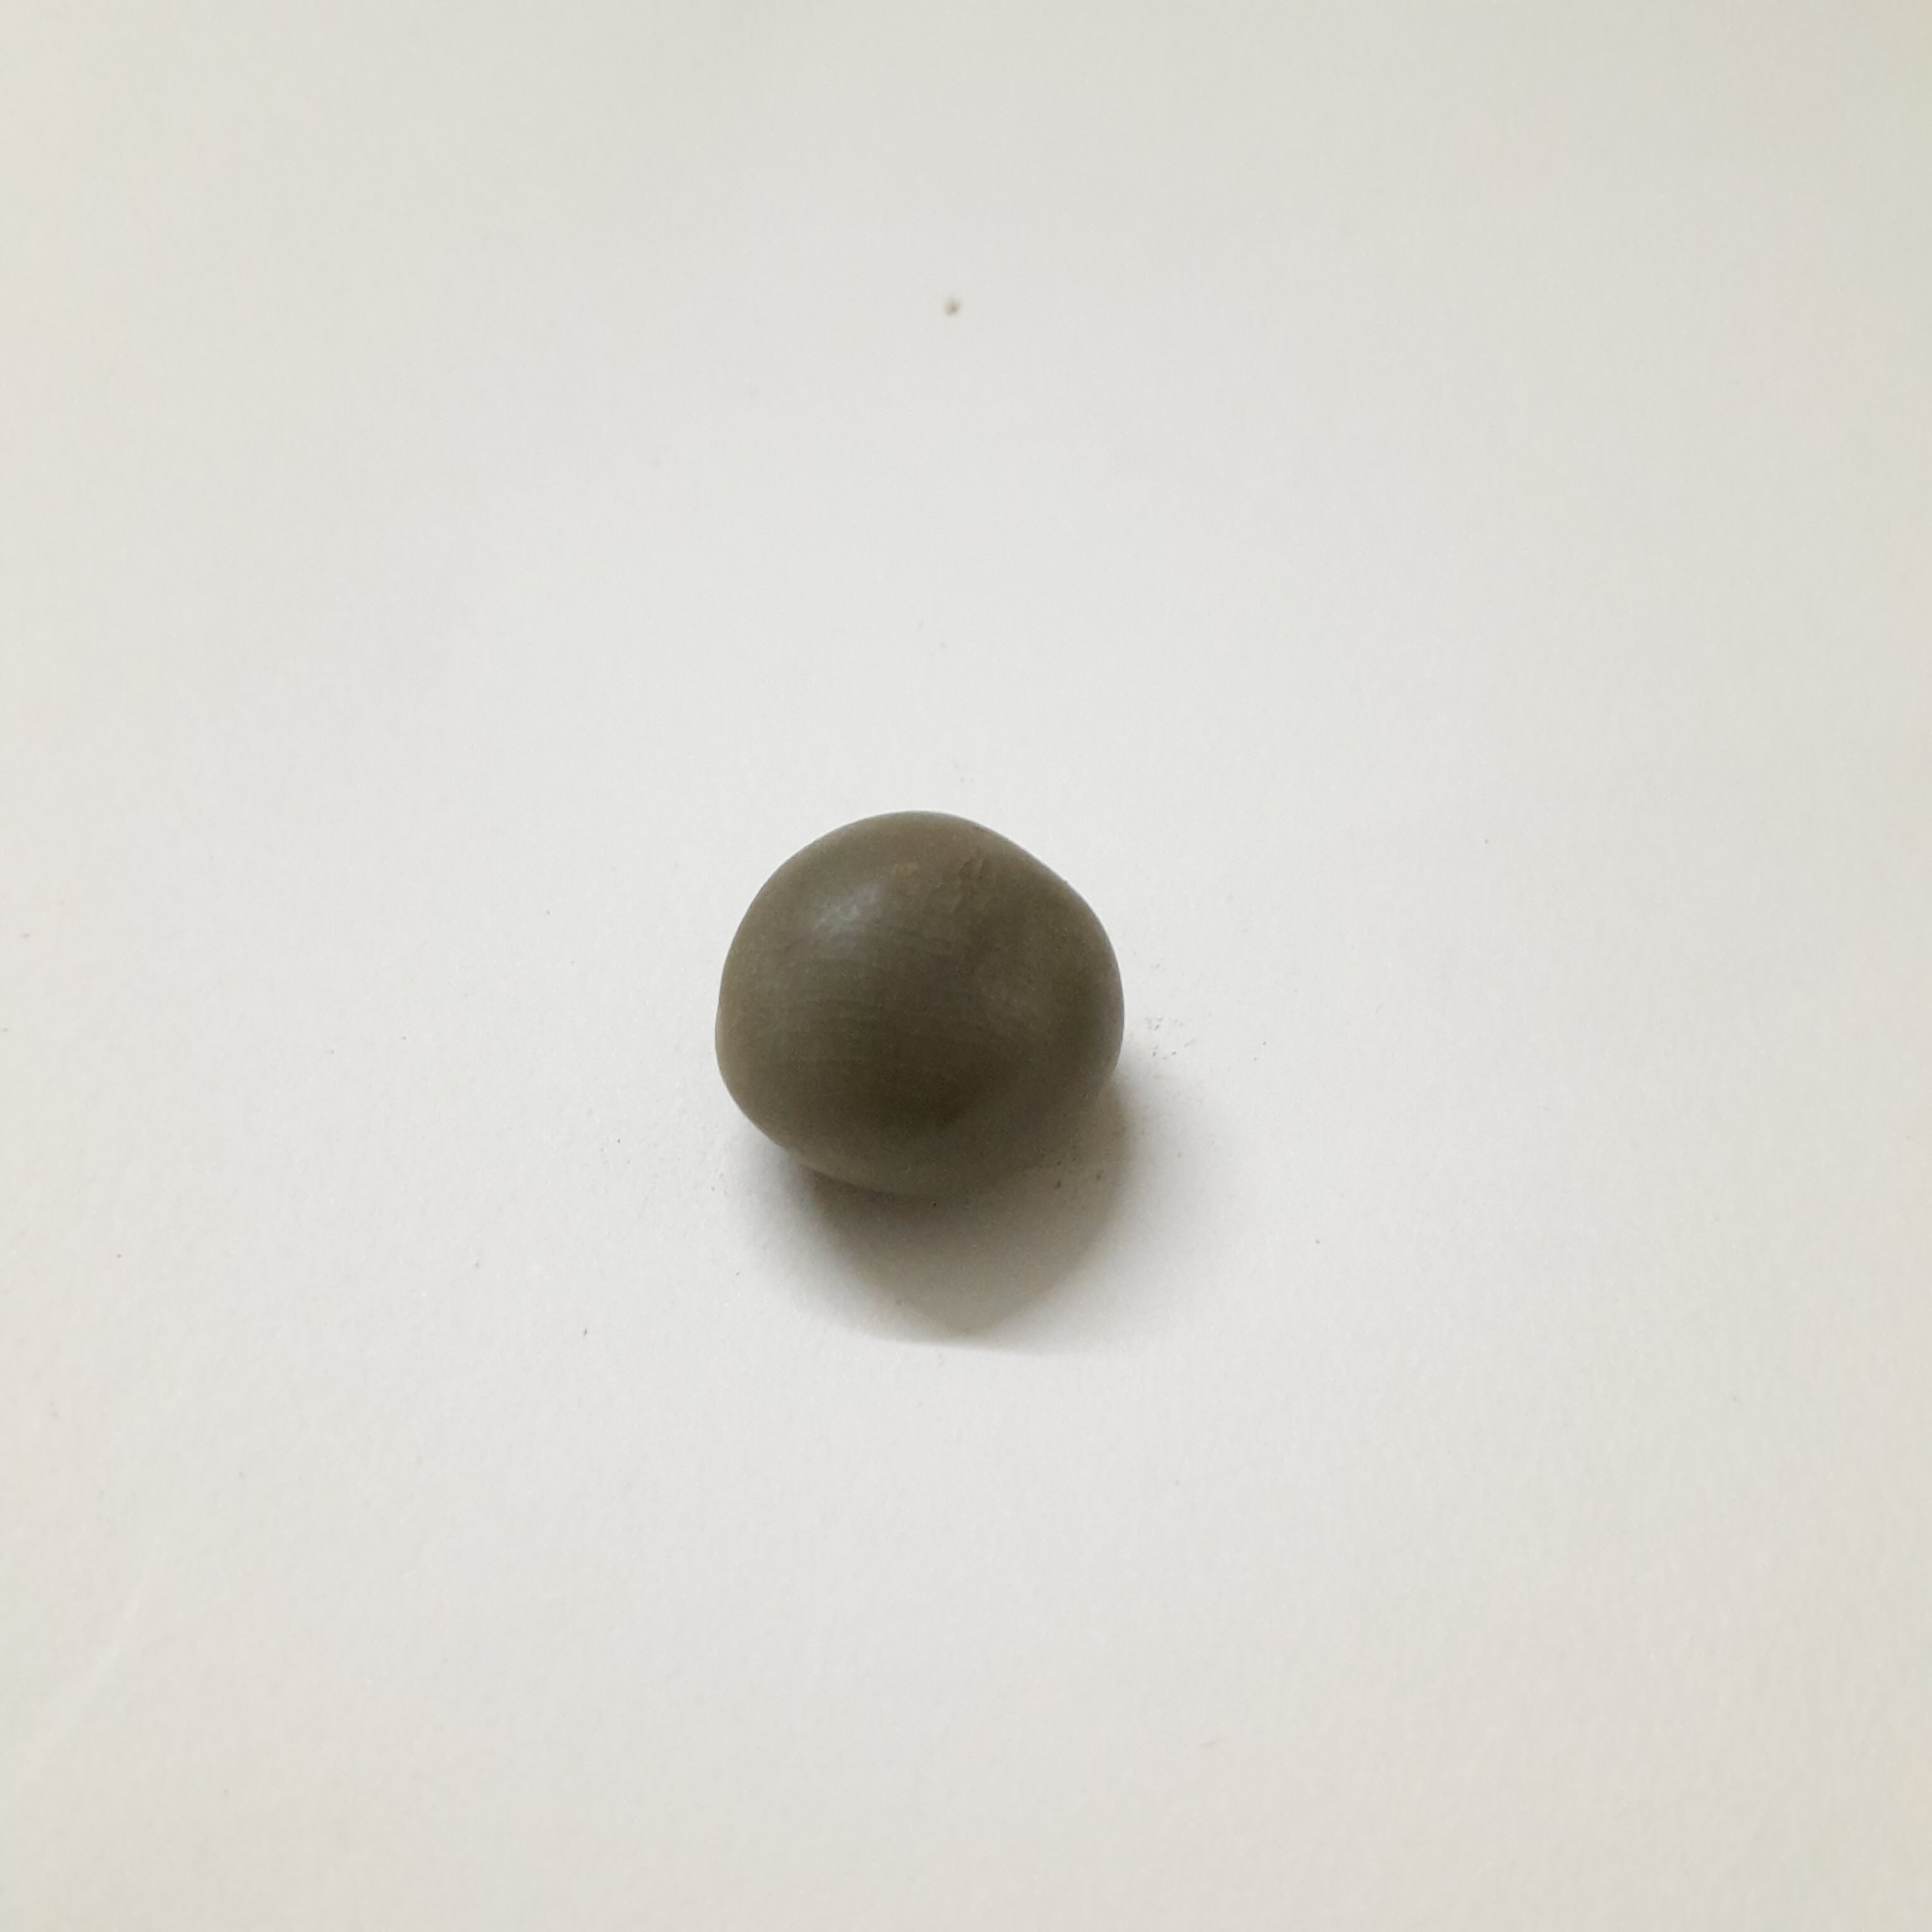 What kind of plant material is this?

sagargota
